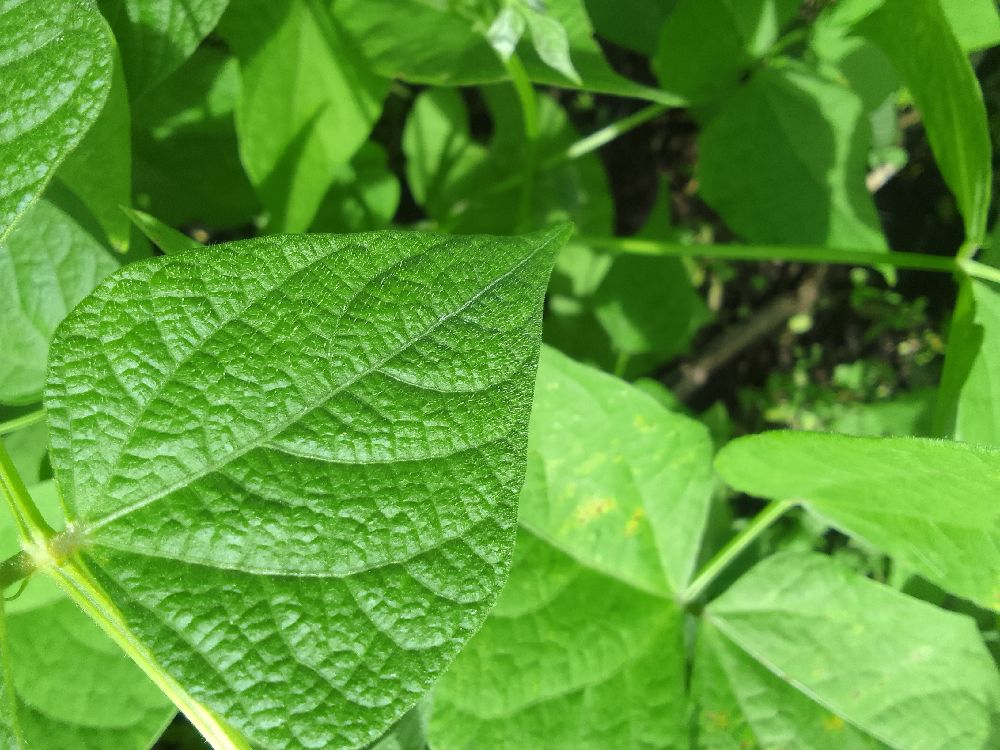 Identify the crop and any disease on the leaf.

common bean, healthy
